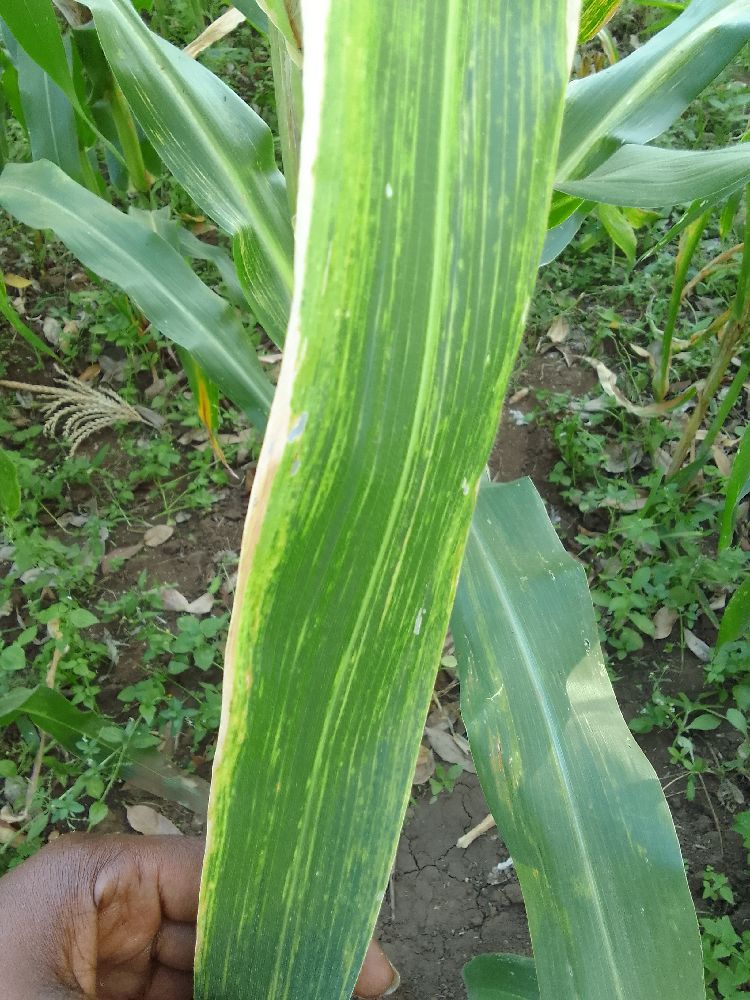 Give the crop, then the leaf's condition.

maize, maize lethal necrosis
